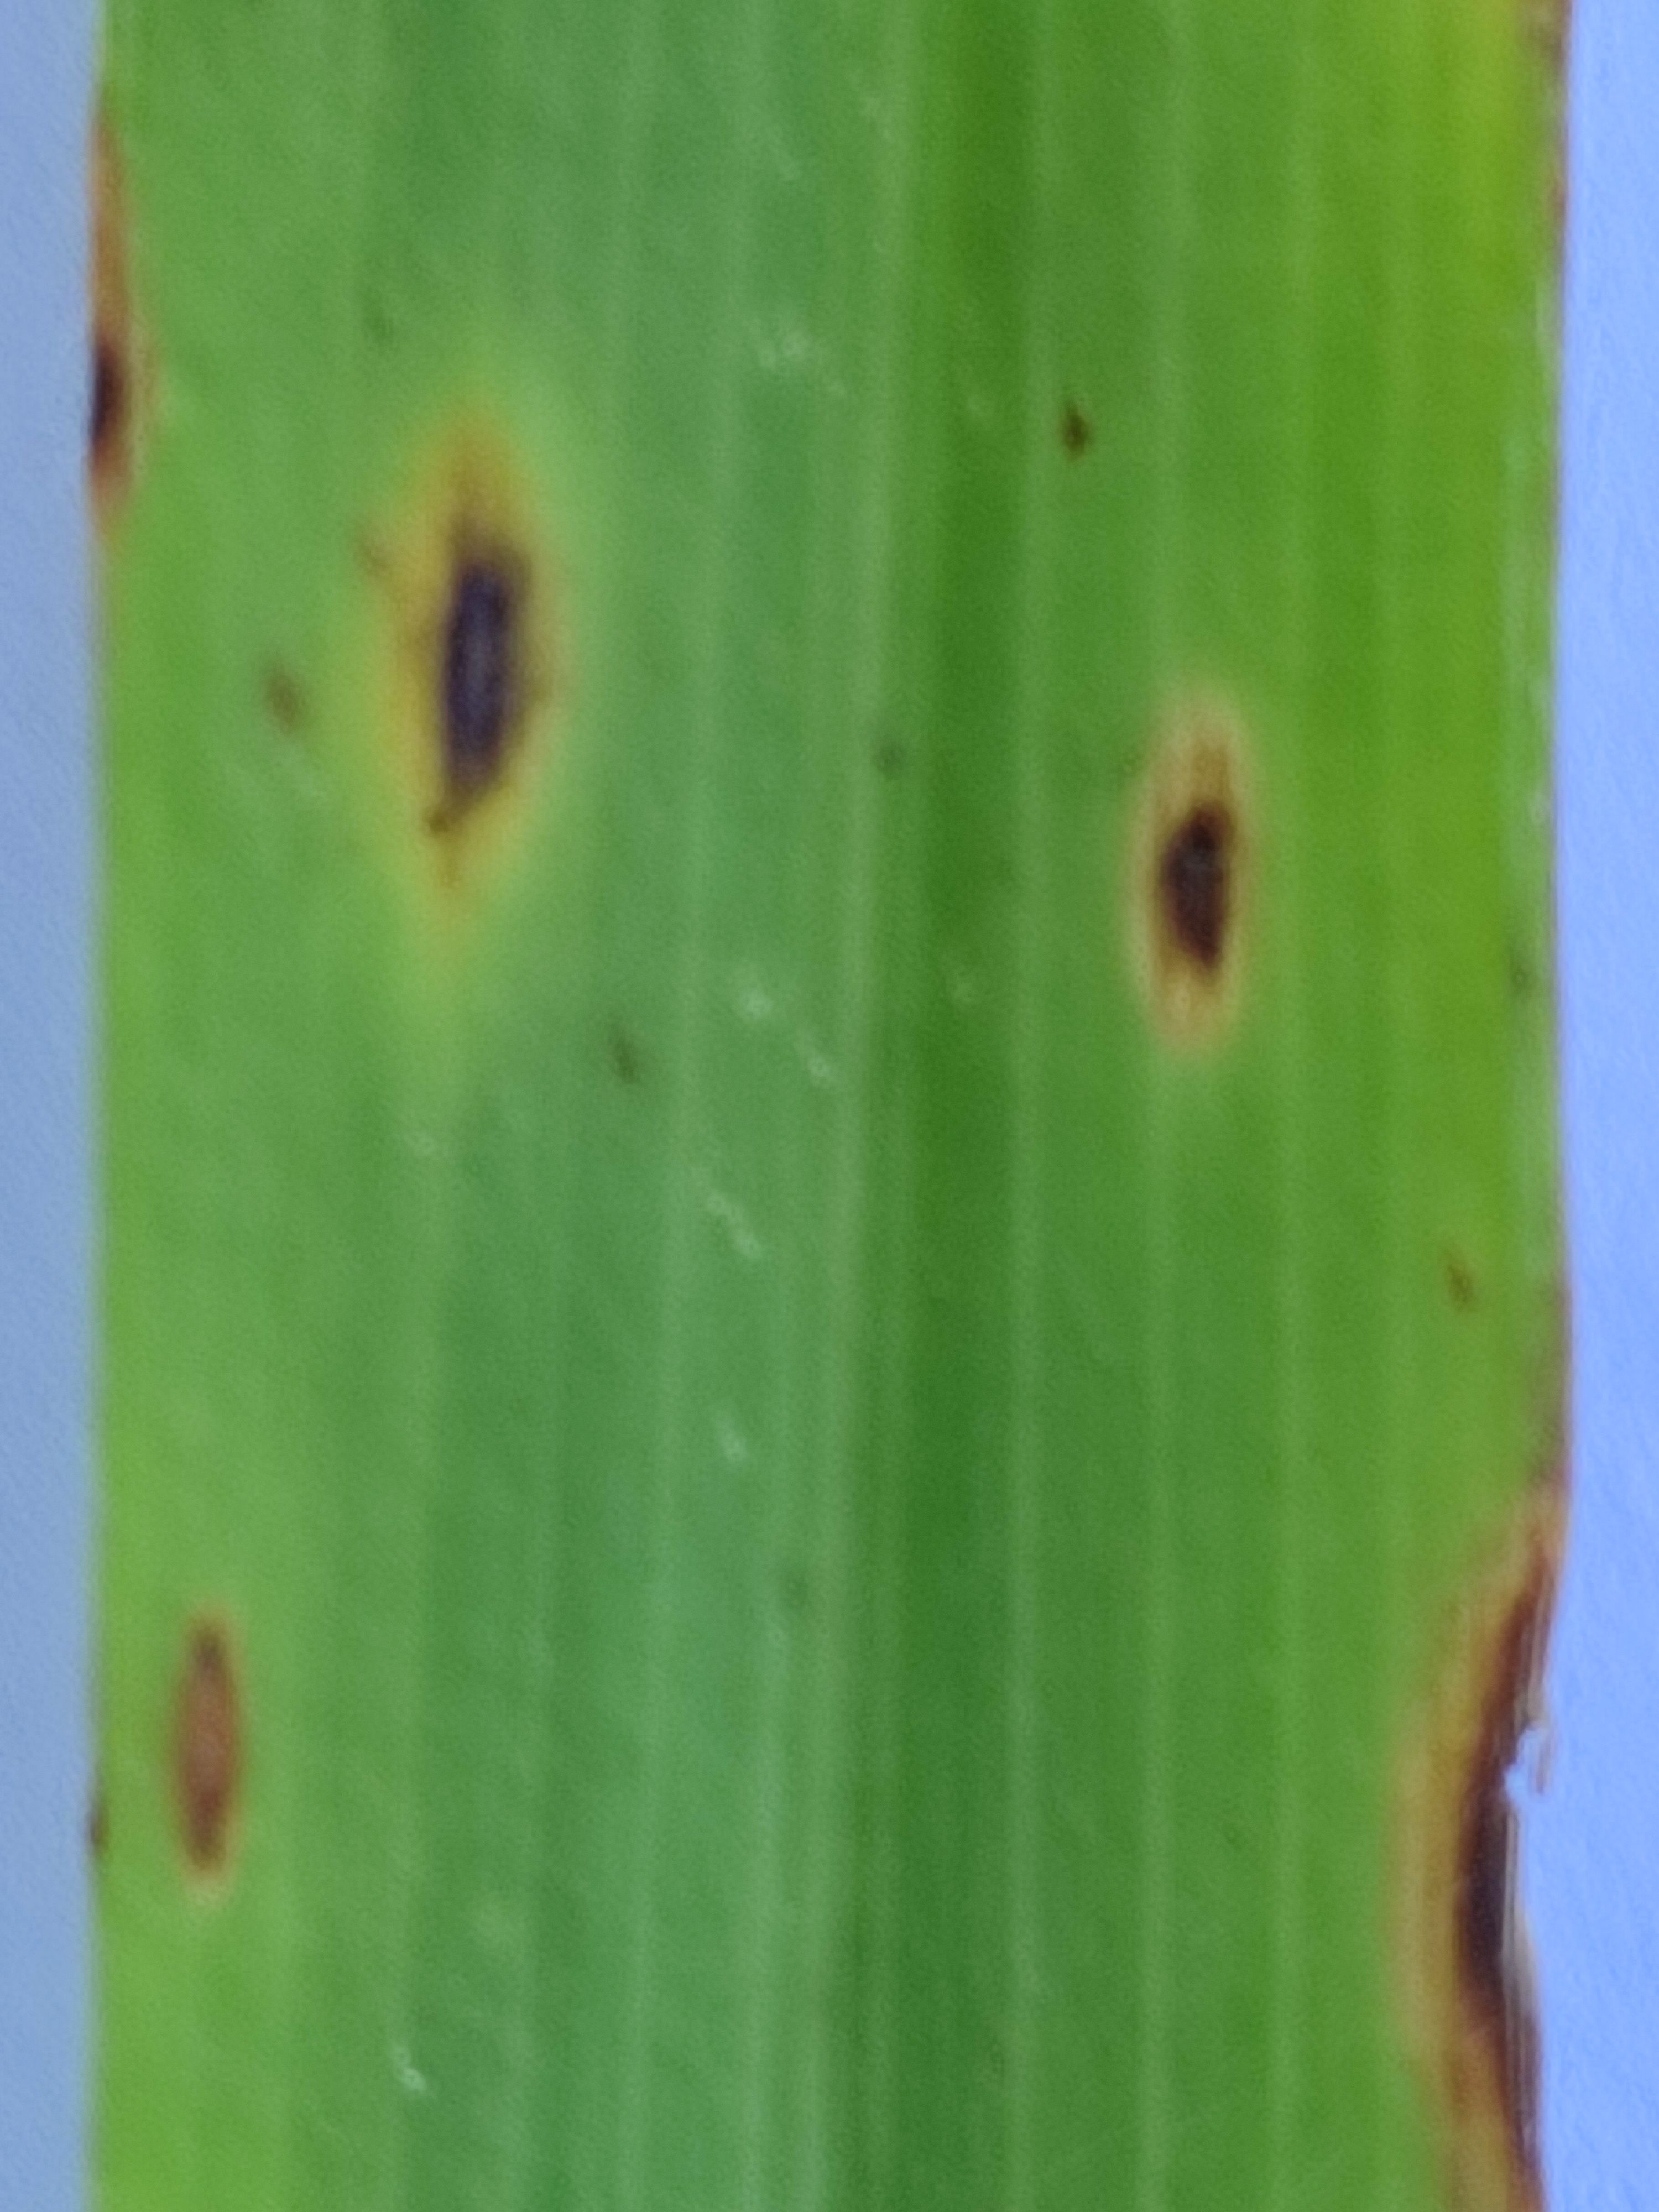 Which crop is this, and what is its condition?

pearl millet, pyricularia sp.
